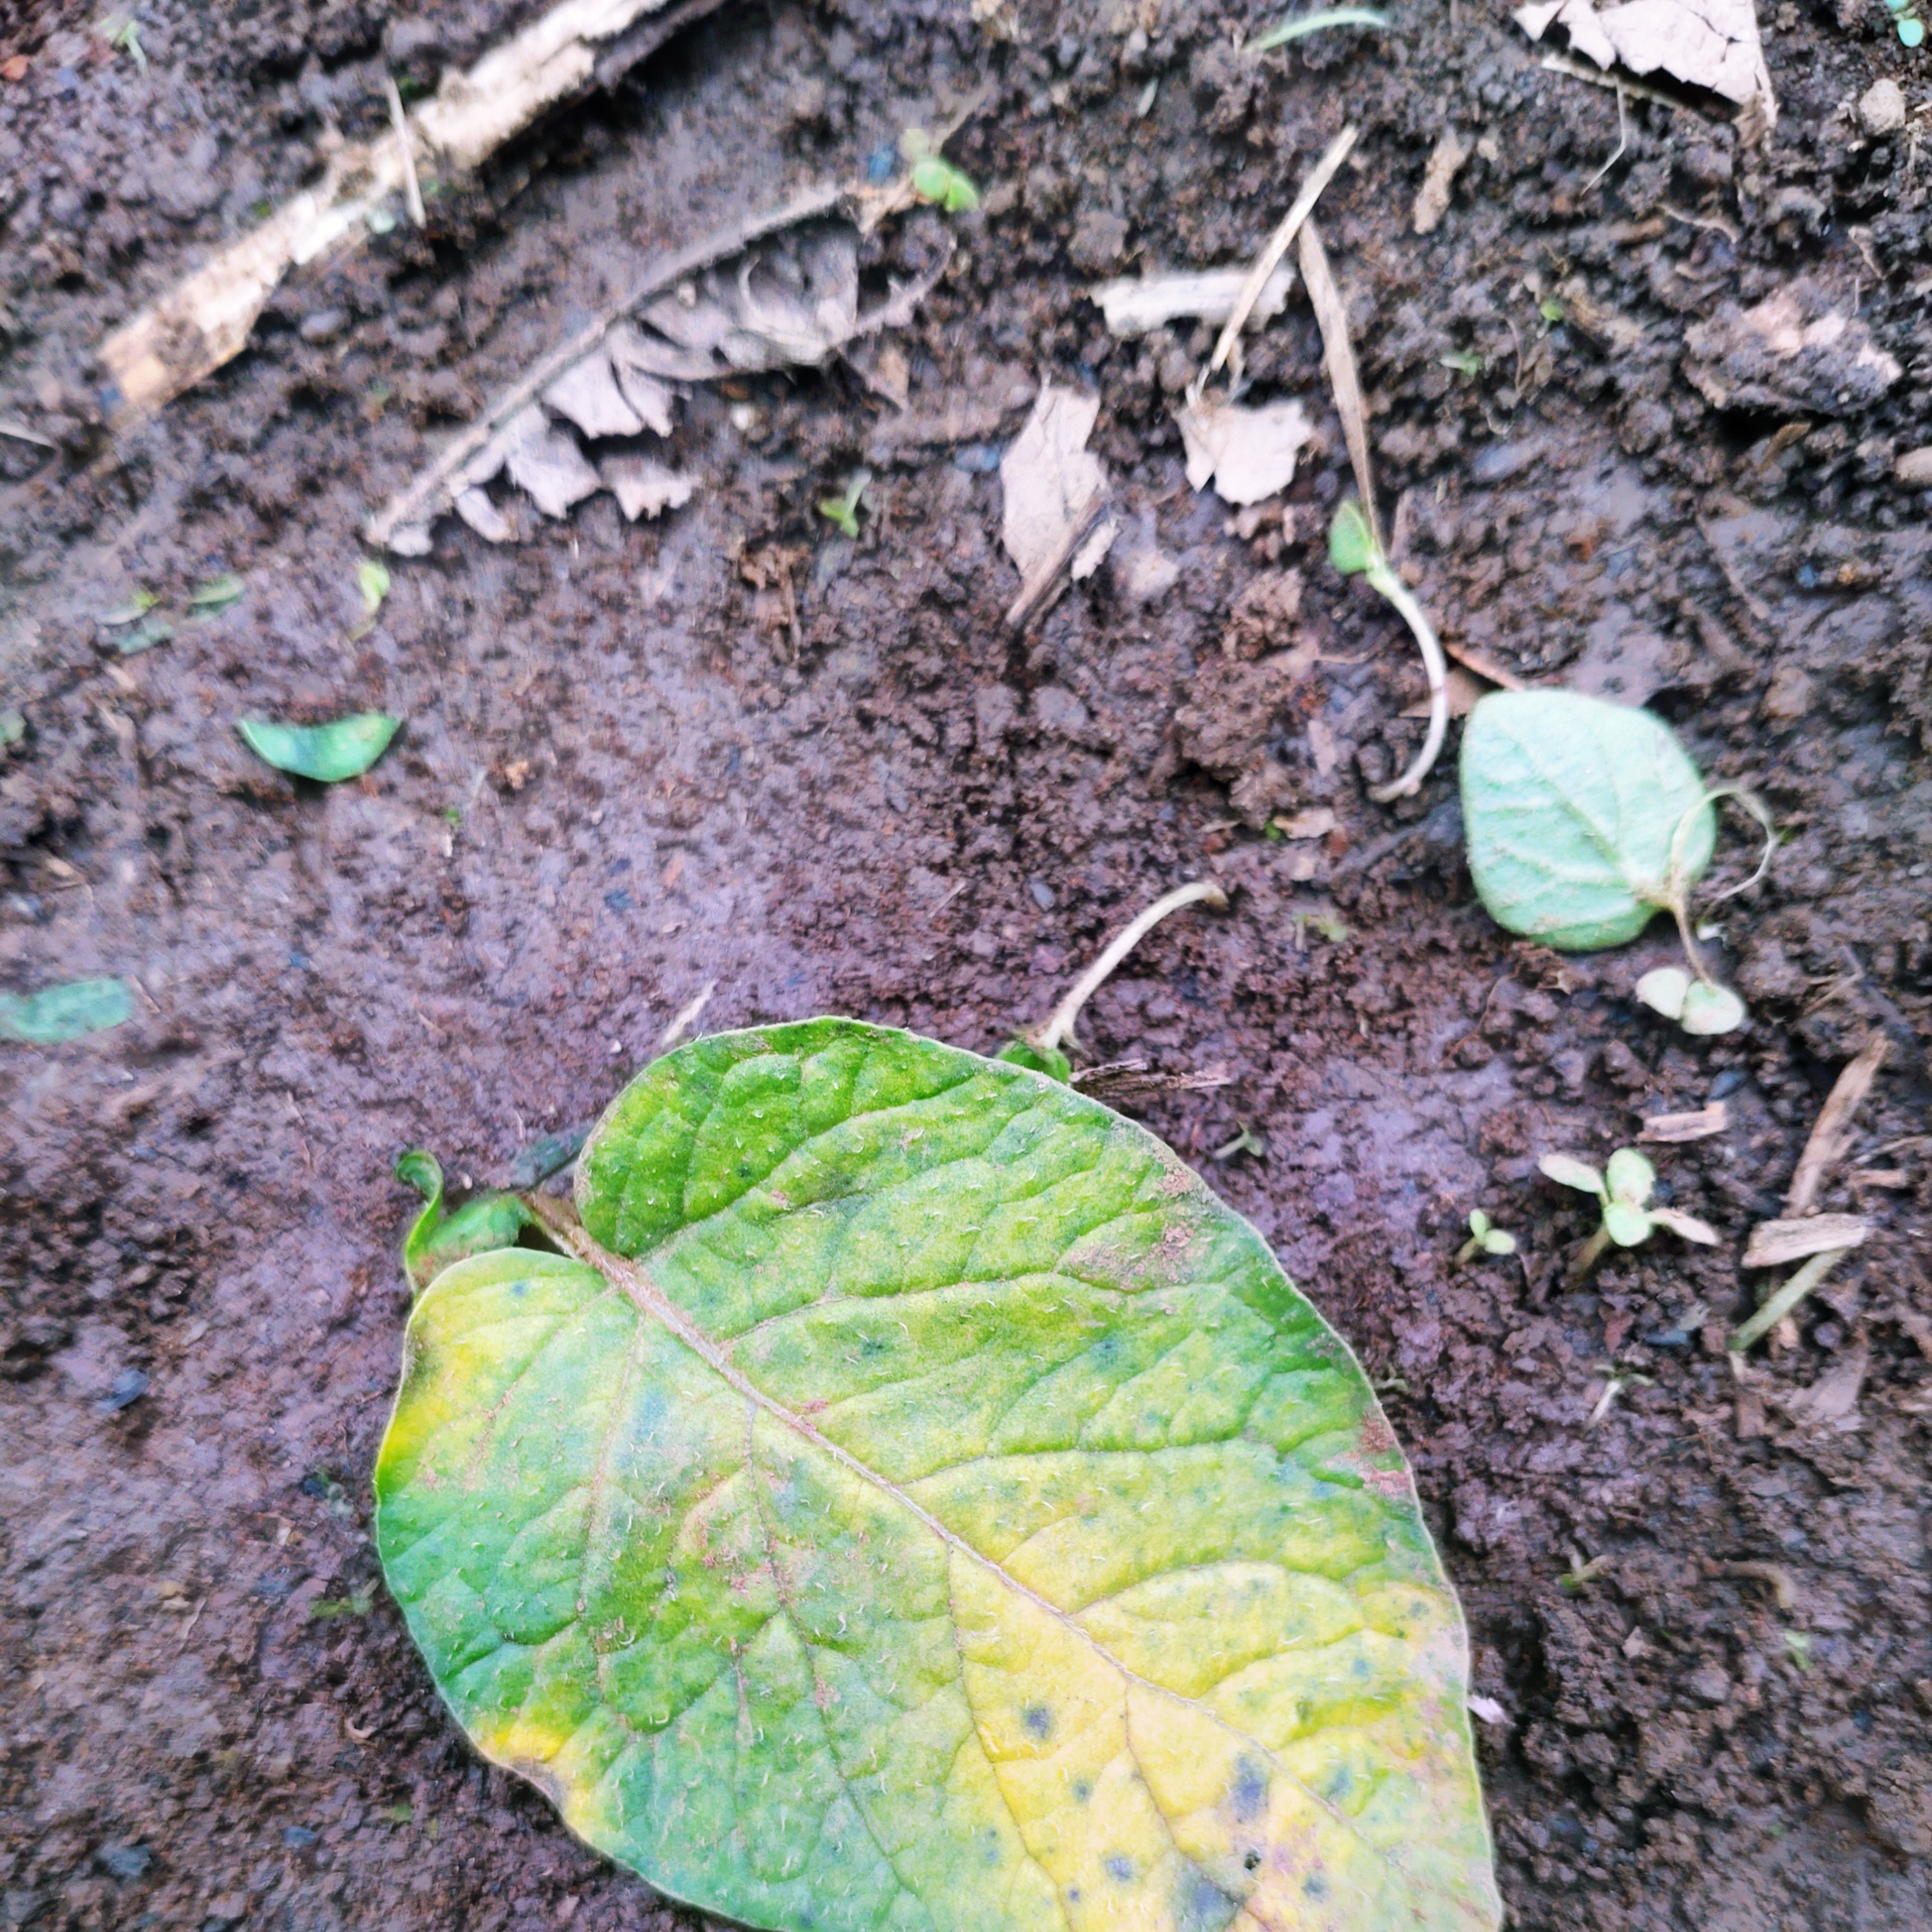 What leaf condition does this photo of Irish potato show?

late blight
